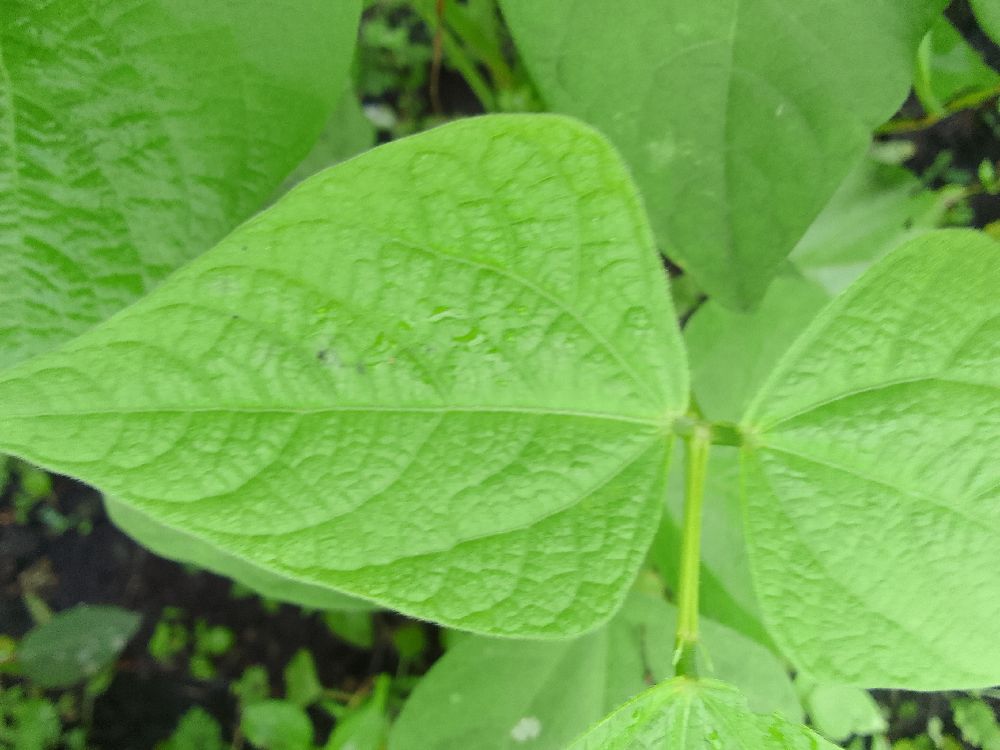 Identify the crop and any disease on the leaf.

common bean, healthy
